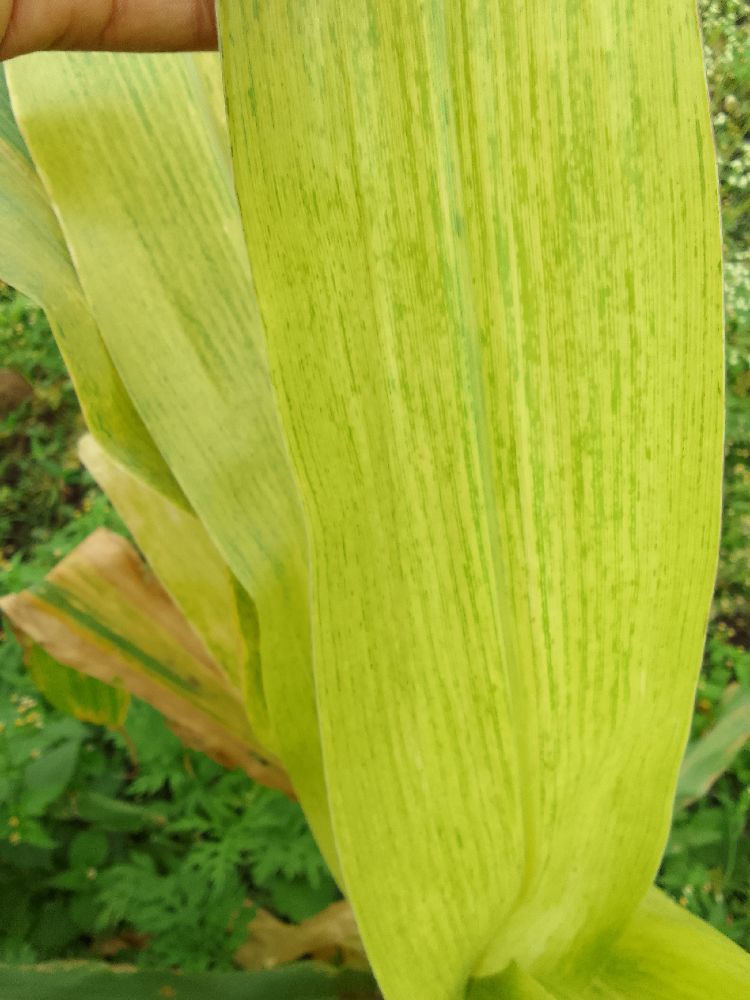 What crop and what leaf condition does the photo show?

maize, maize lethal necrosis
